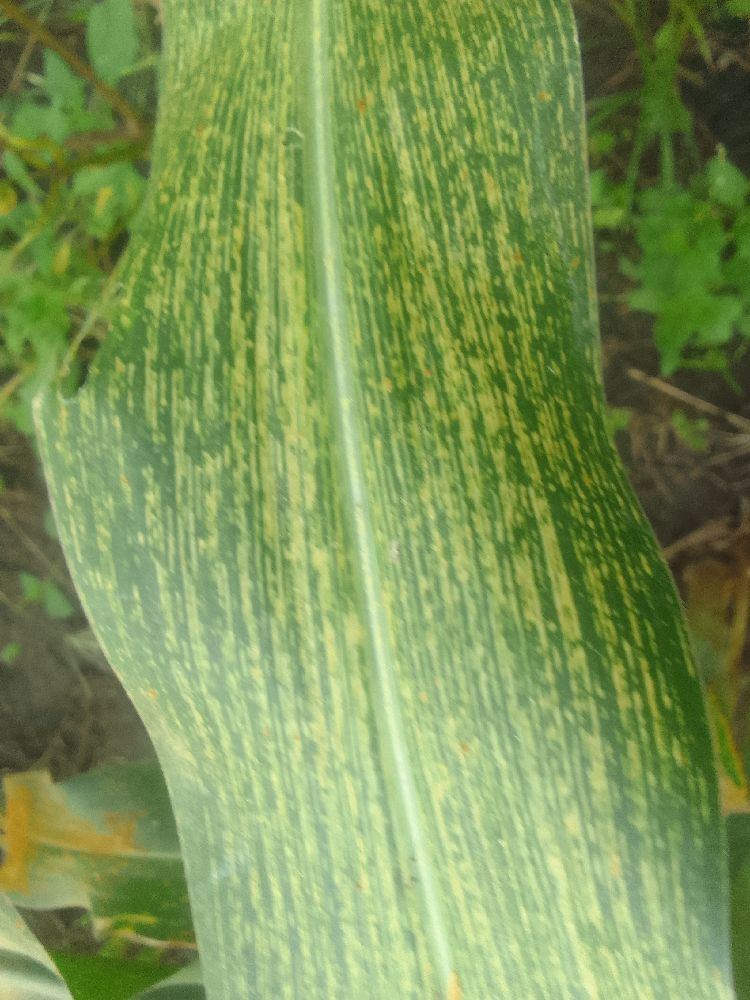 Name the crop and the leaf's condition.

maize, maize streak virus
